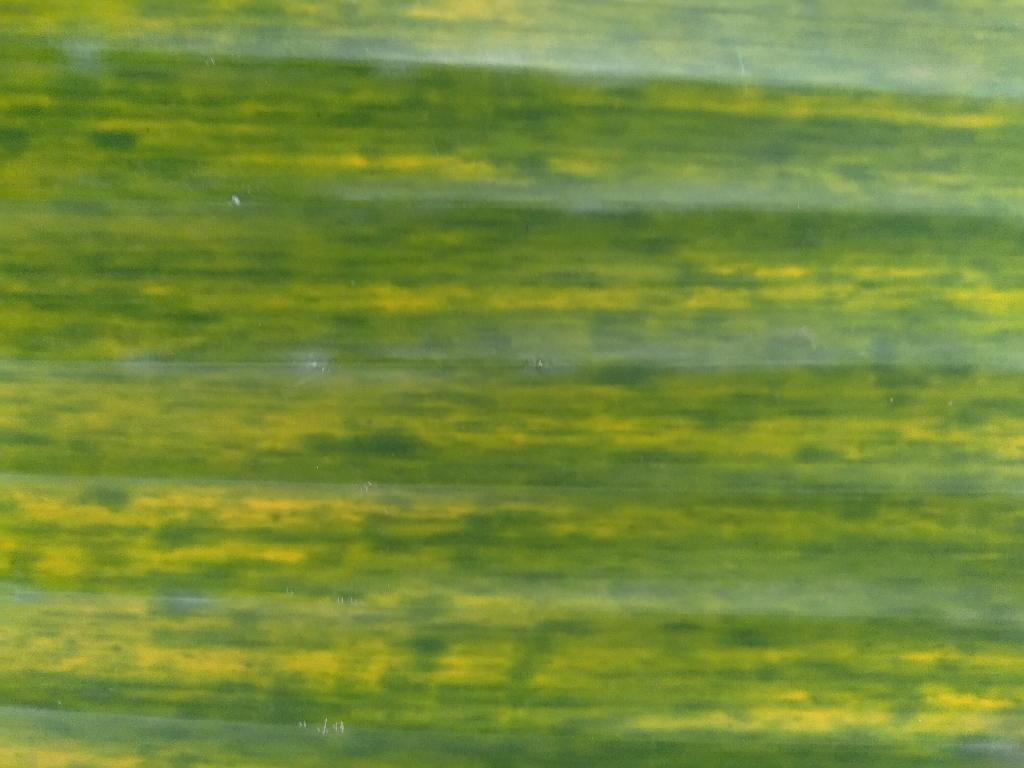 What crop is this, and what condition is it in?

banana, fusarium wilt race 1
